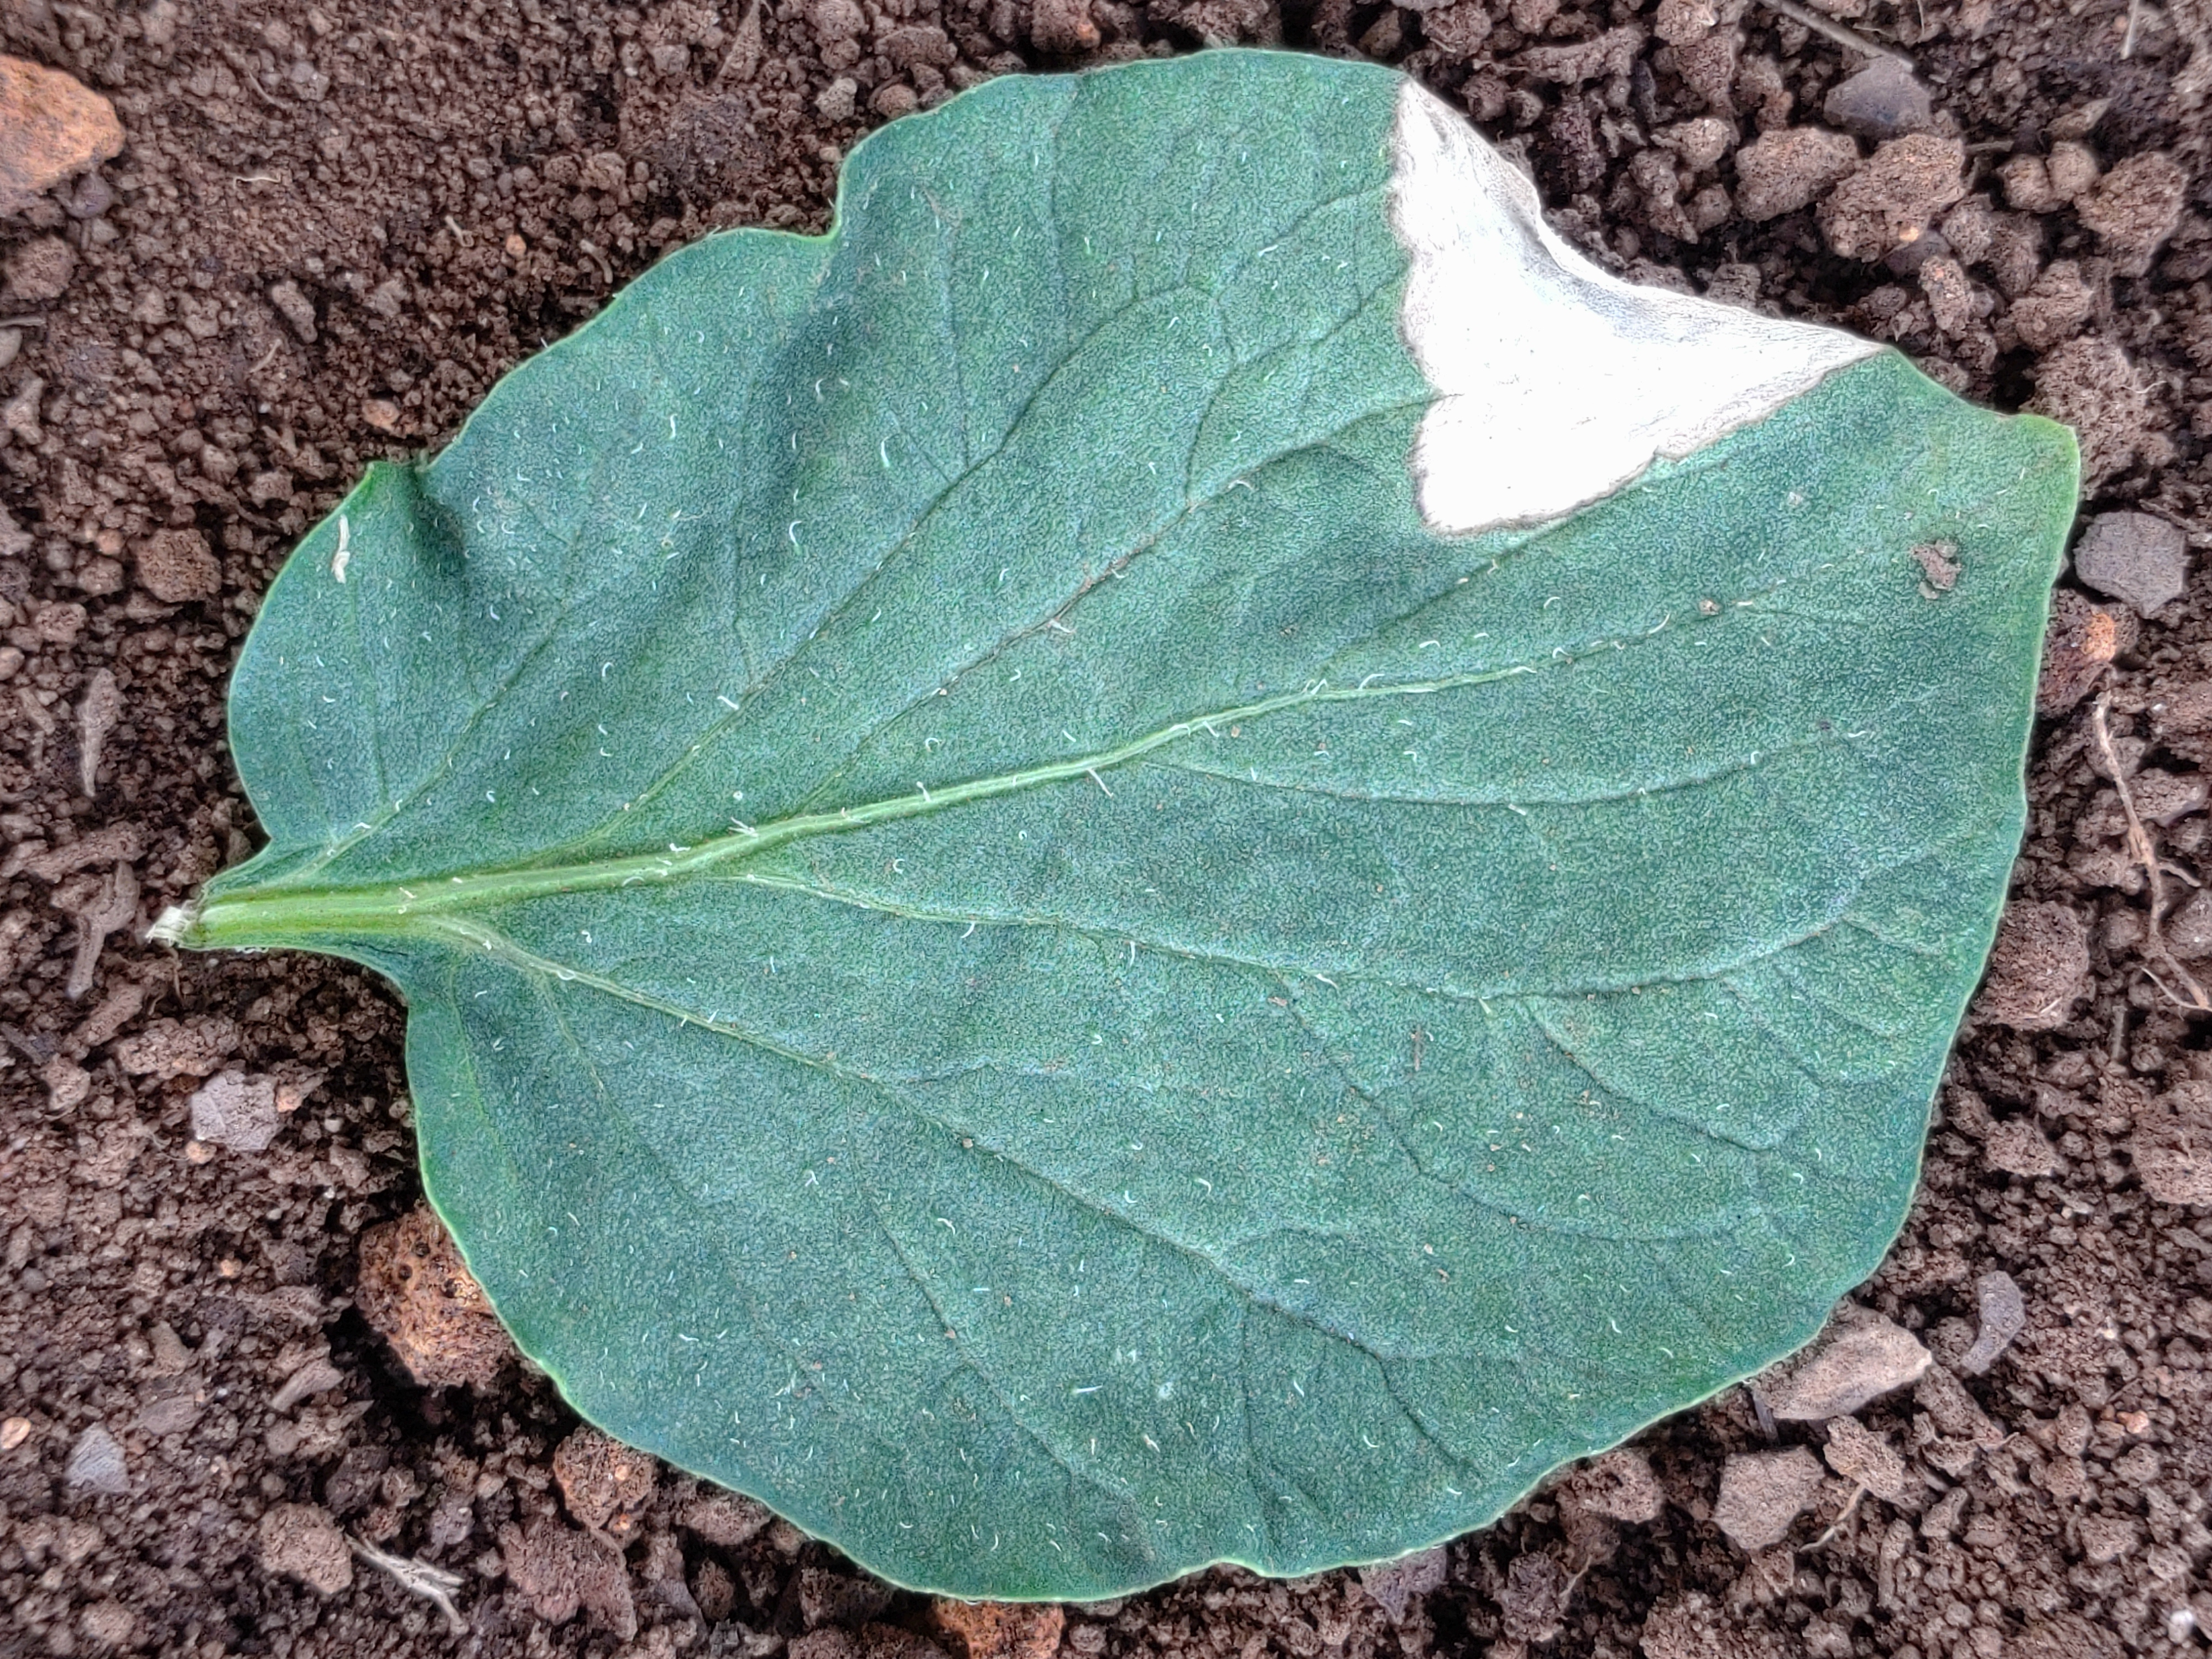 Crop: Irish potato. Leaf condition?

early blight
